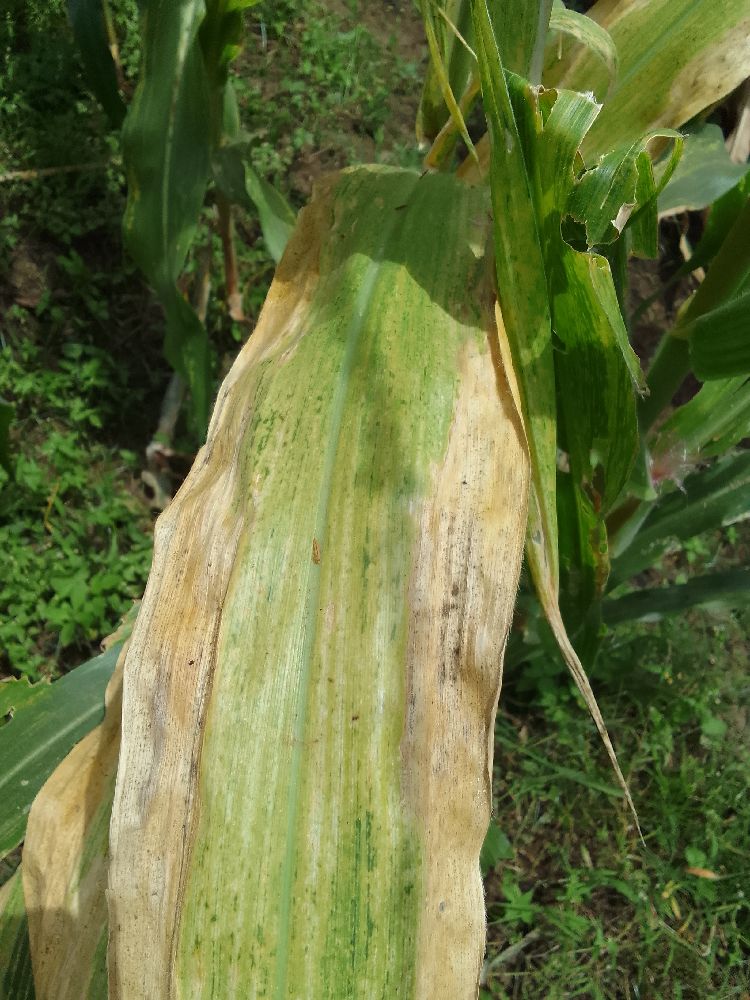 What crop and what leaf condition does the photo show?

maize, maize lethal necrosis
